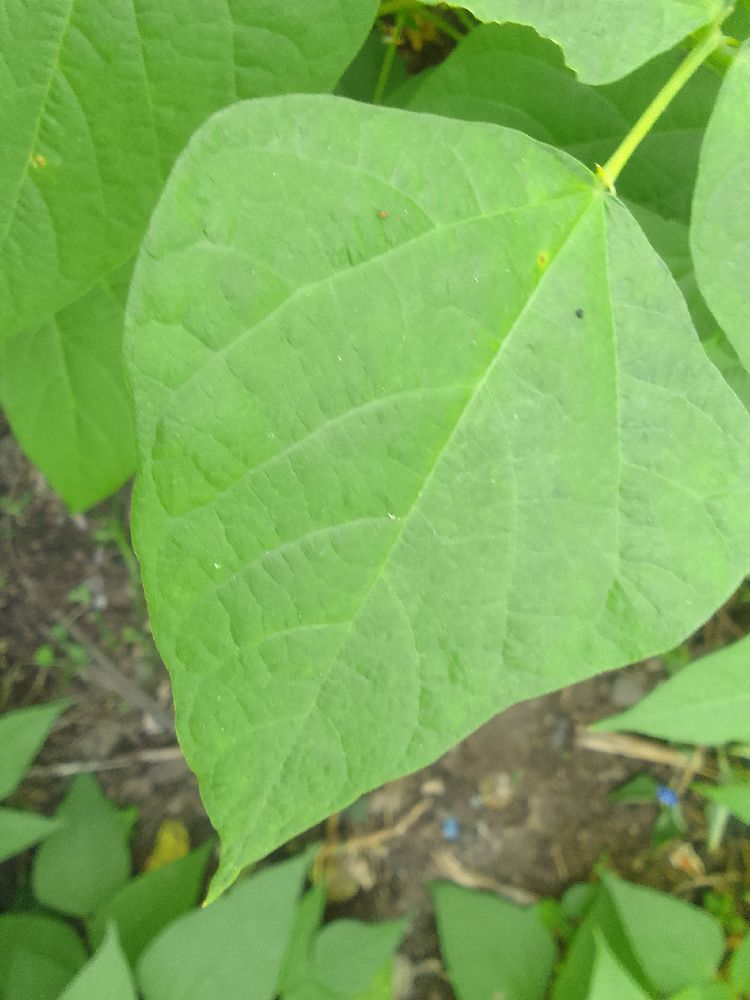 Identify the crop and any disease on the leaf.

common bean, healthy
